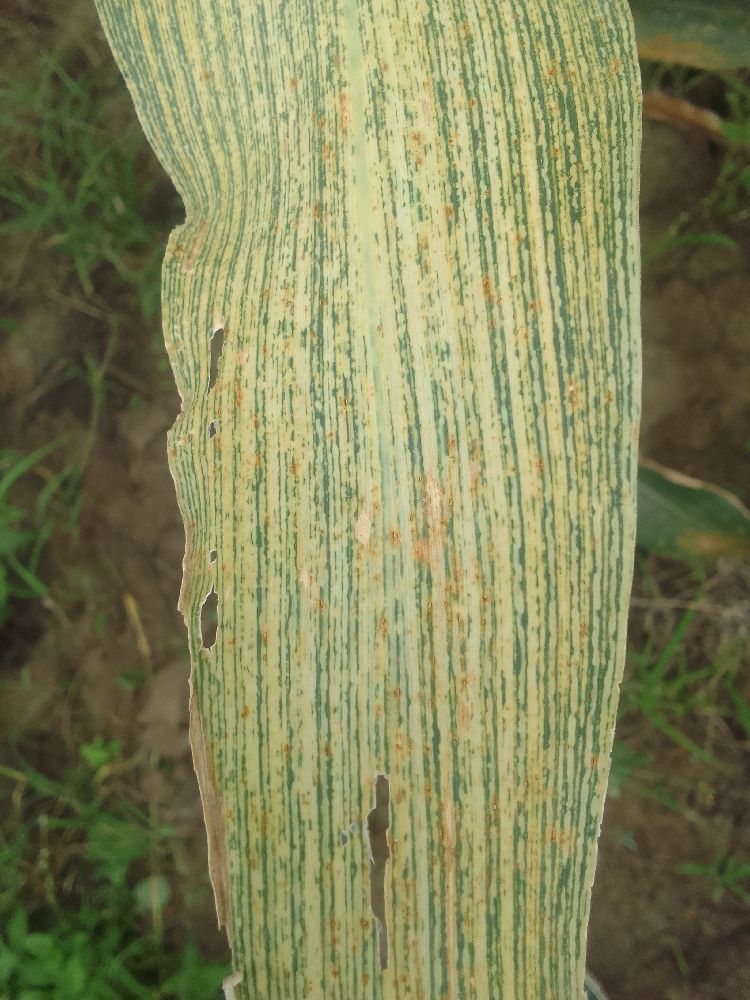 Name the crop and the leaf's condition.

maize, maize streak virus
